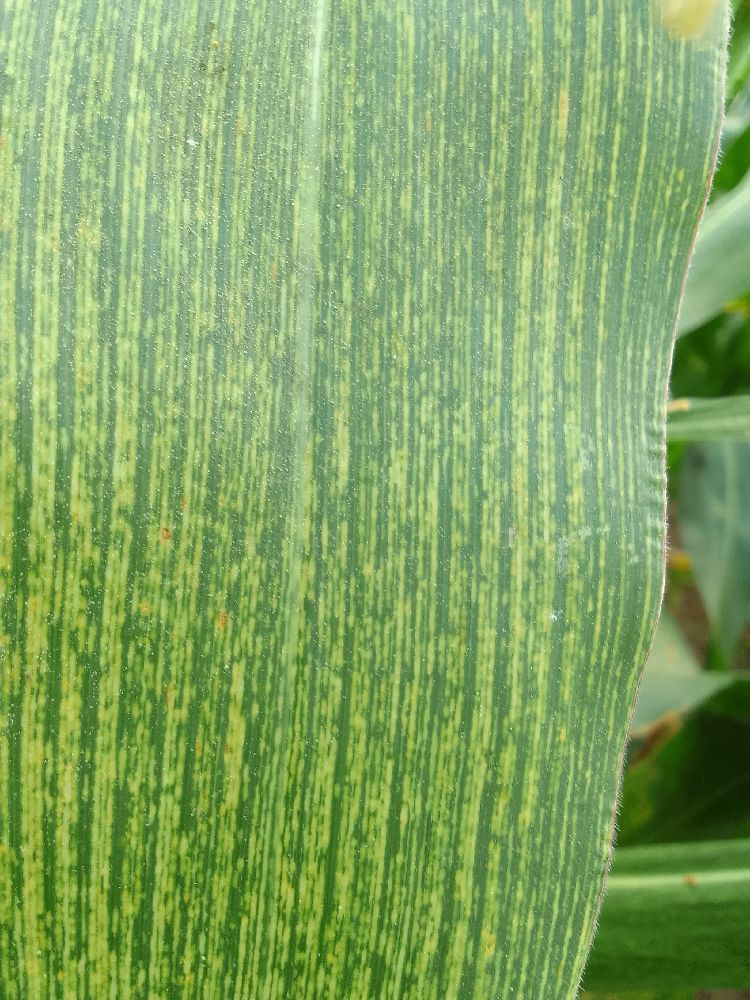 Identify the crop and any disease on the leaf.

maize, maize streak virus
